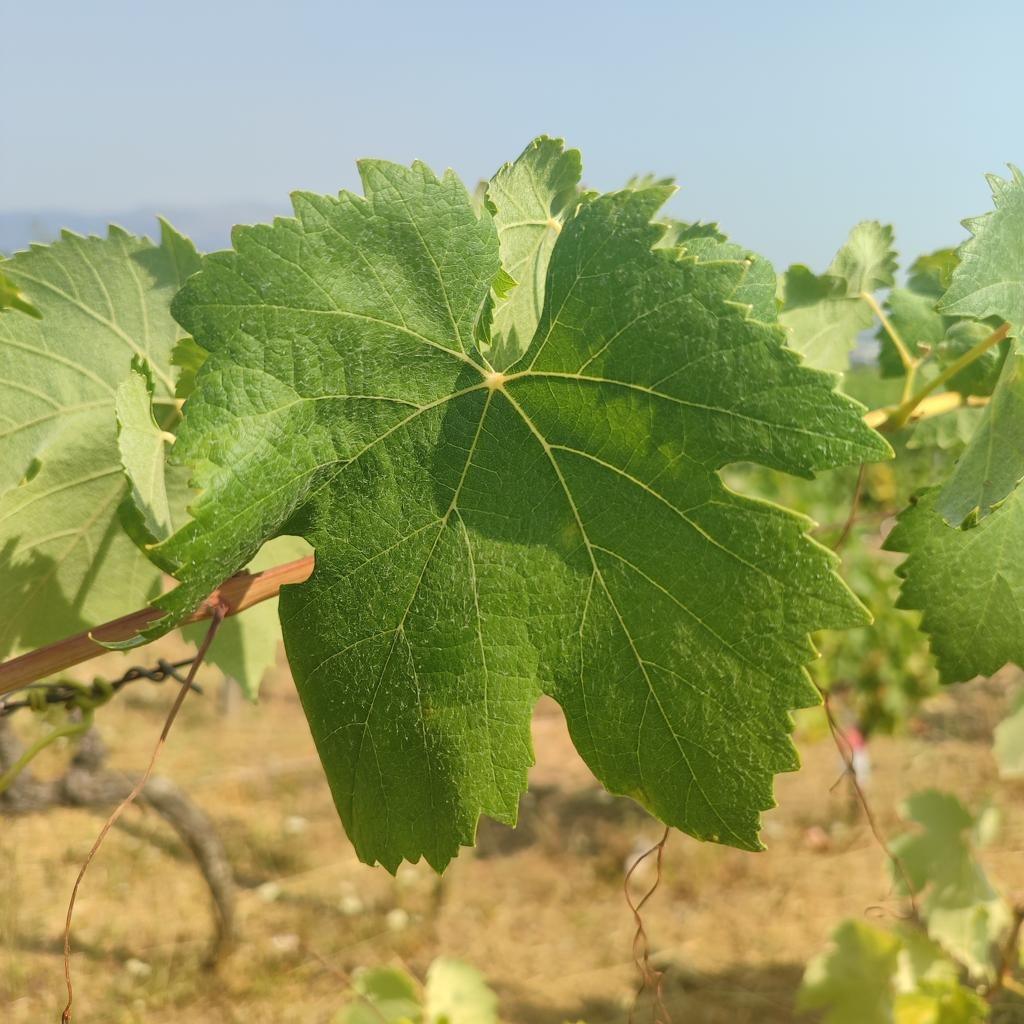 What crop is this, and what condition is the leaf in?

grapevine, healthy
